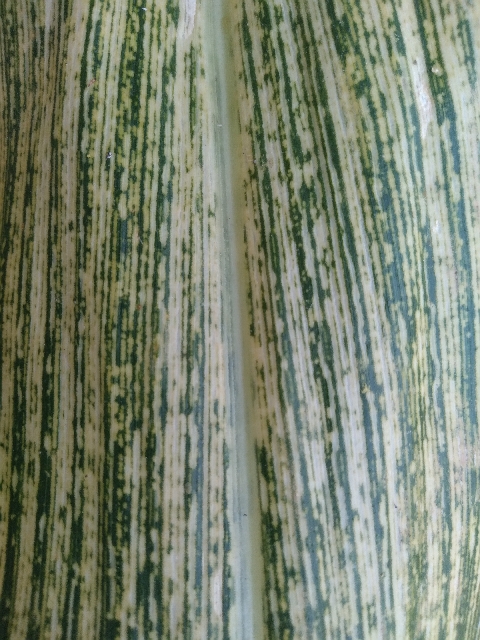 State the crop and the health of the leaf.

maize, maize streak virus
